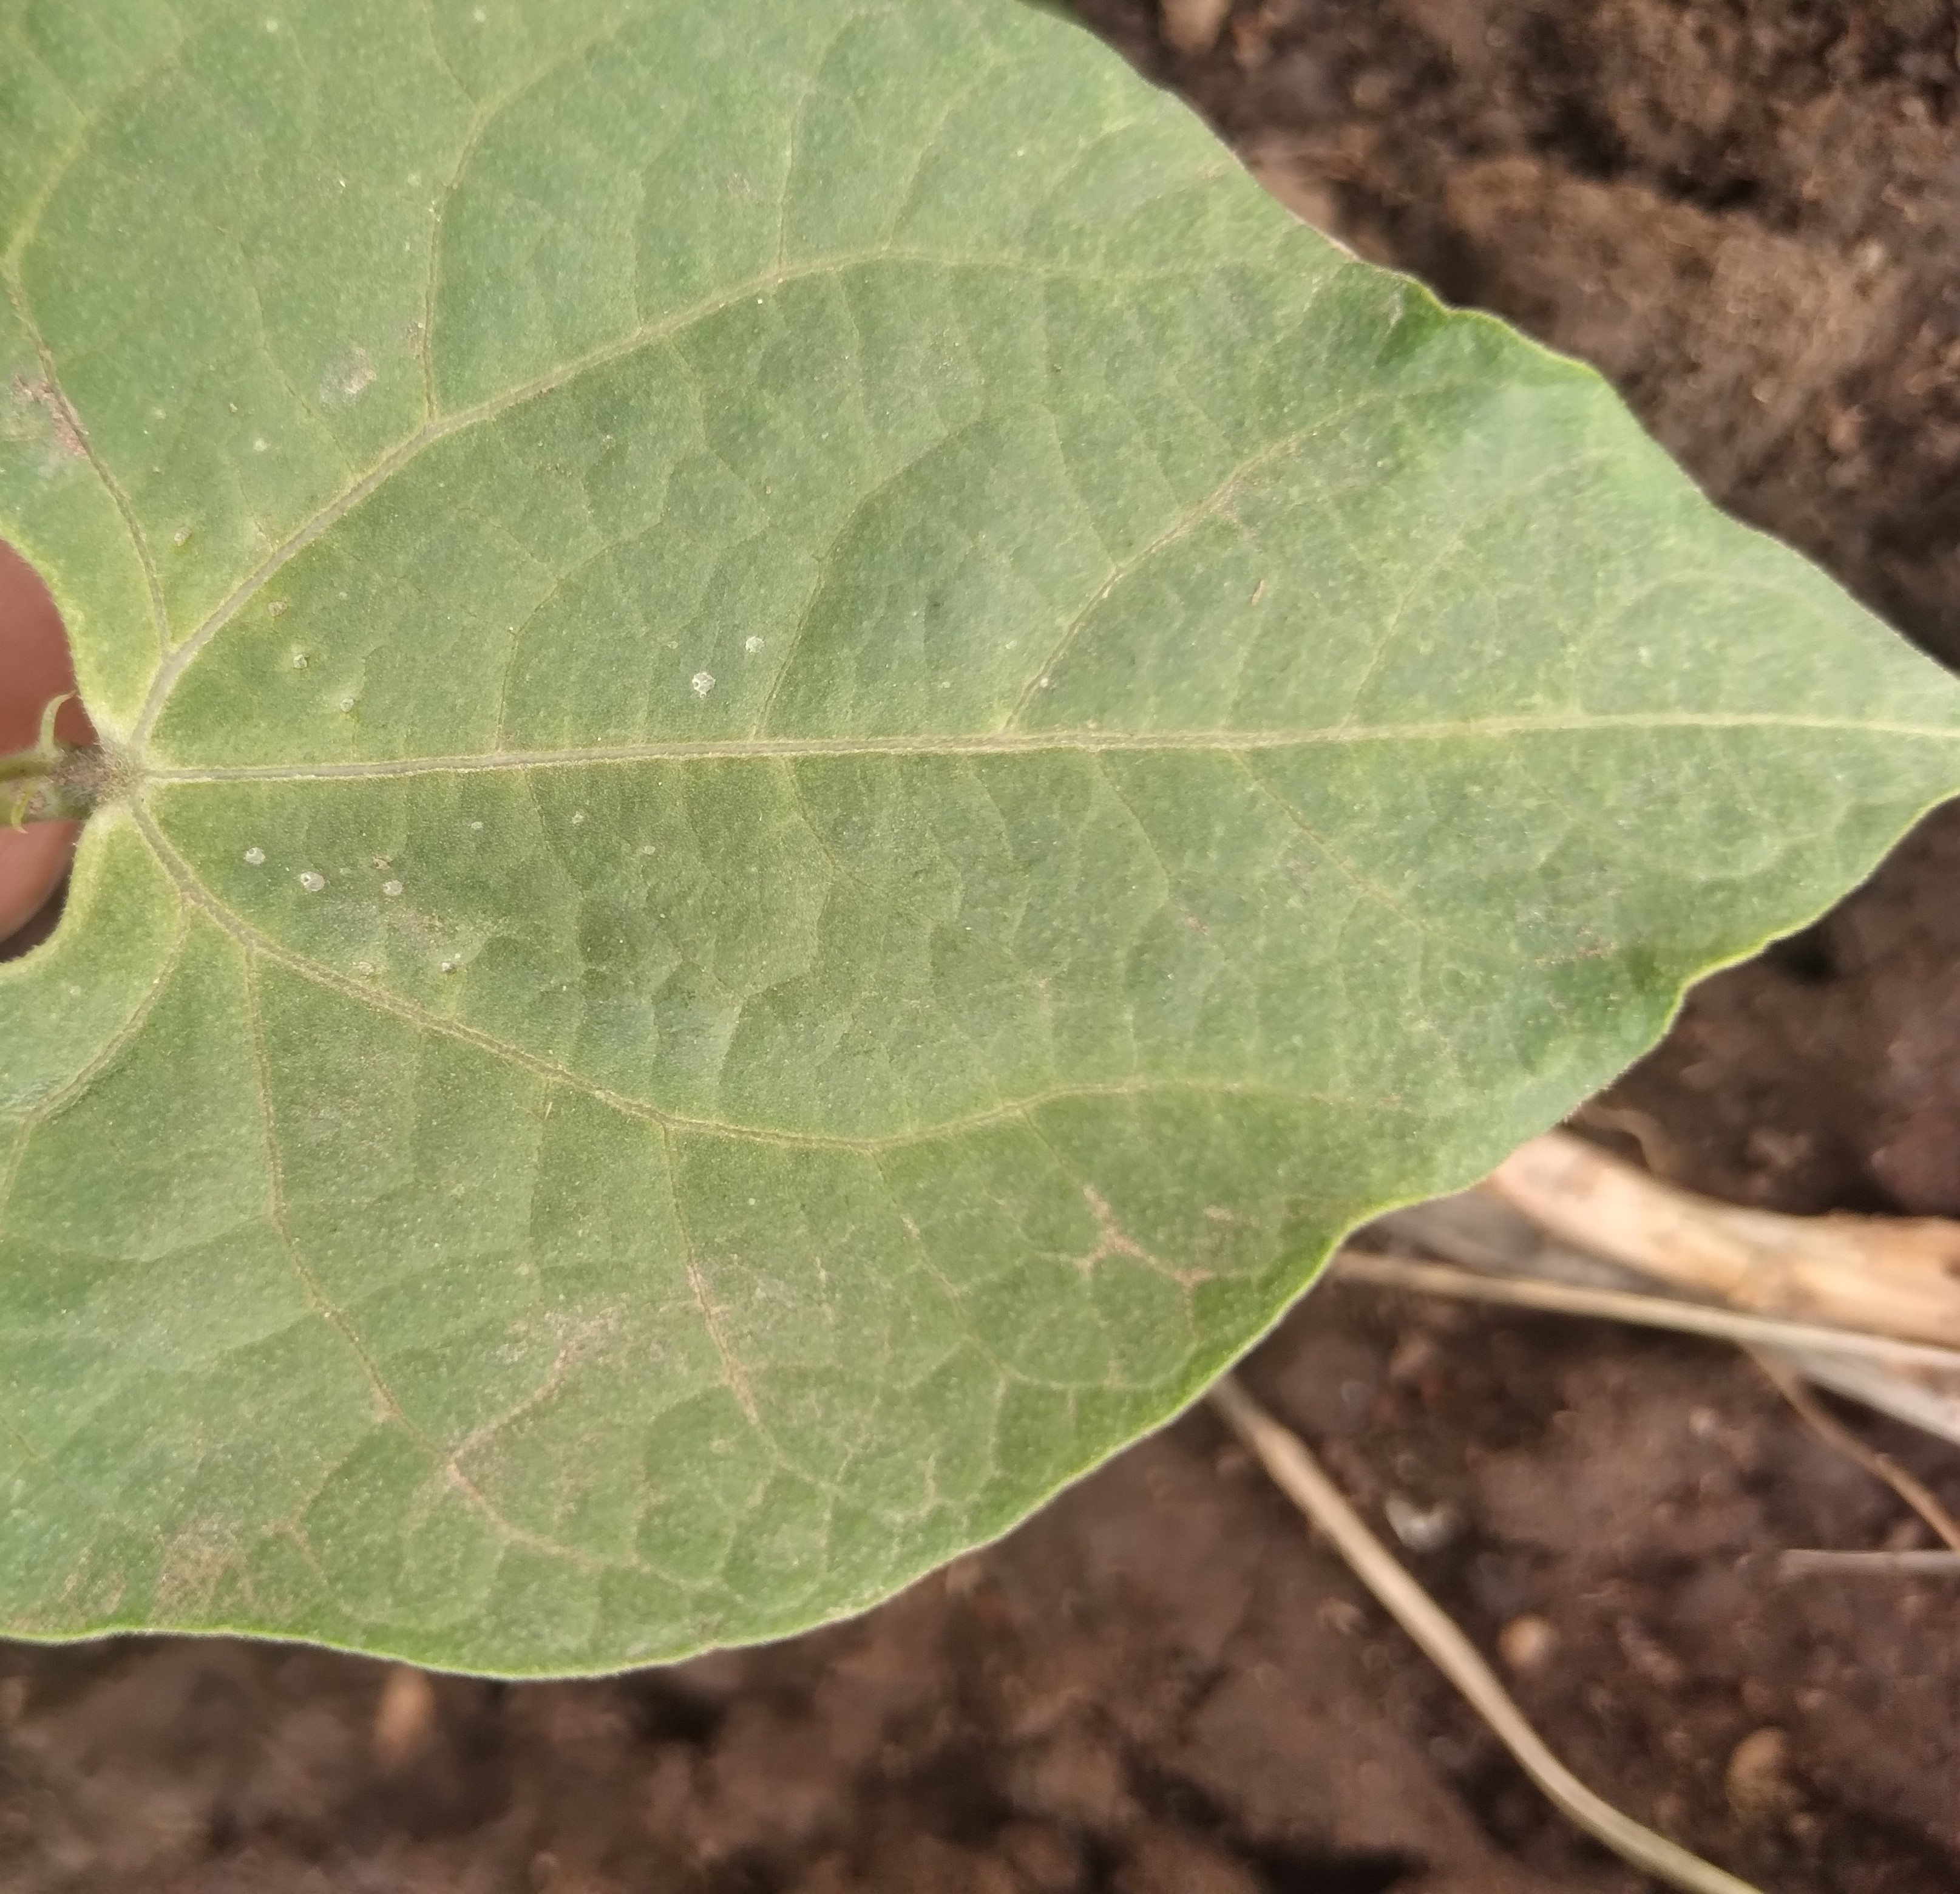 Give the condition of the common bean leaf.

healthy
